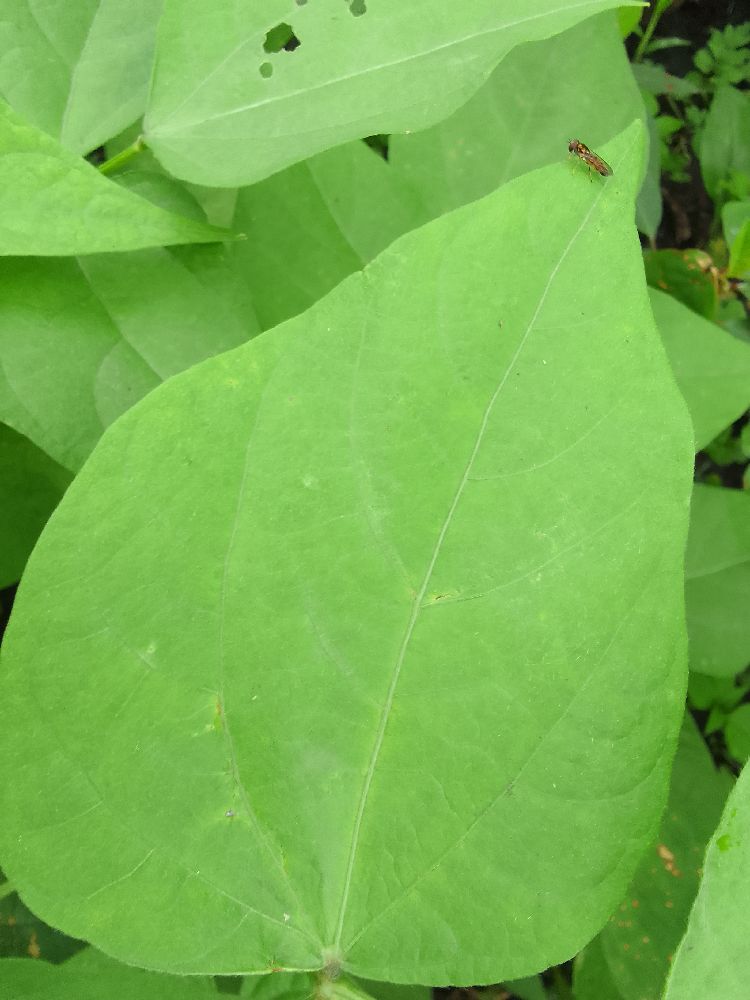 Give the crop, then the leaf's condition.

common bean, healthy
